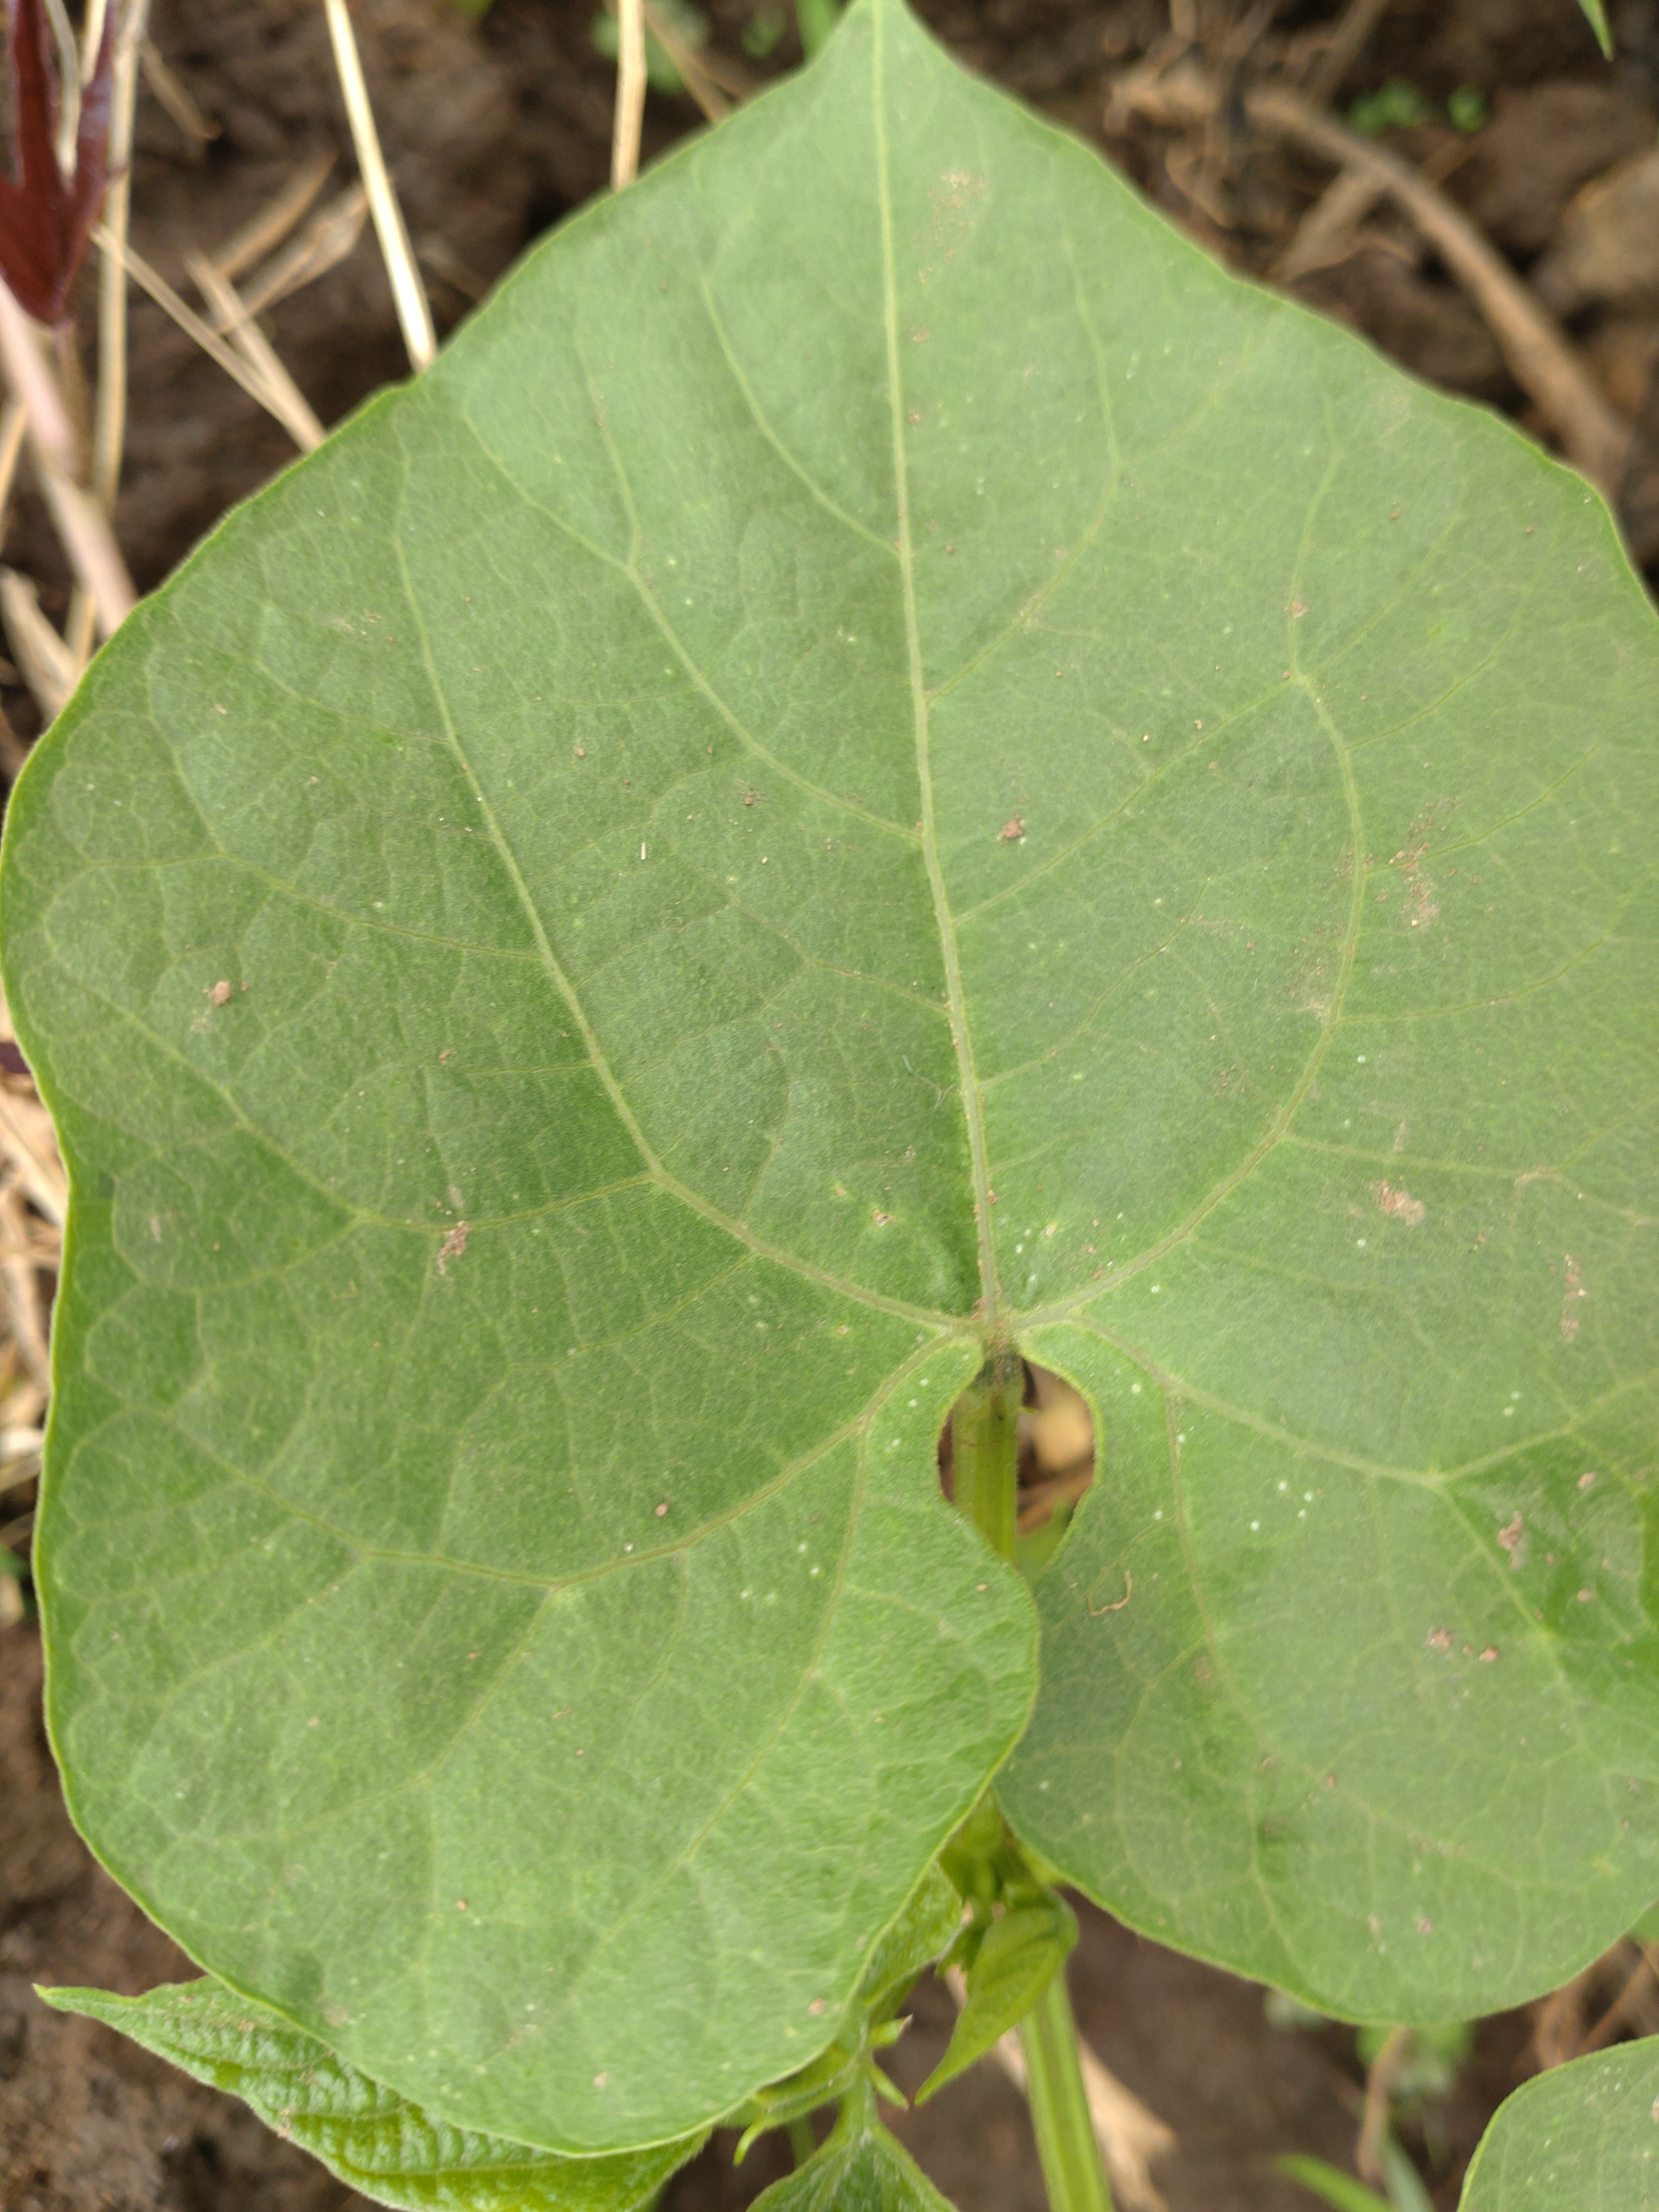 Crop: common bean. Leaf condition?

healthy
